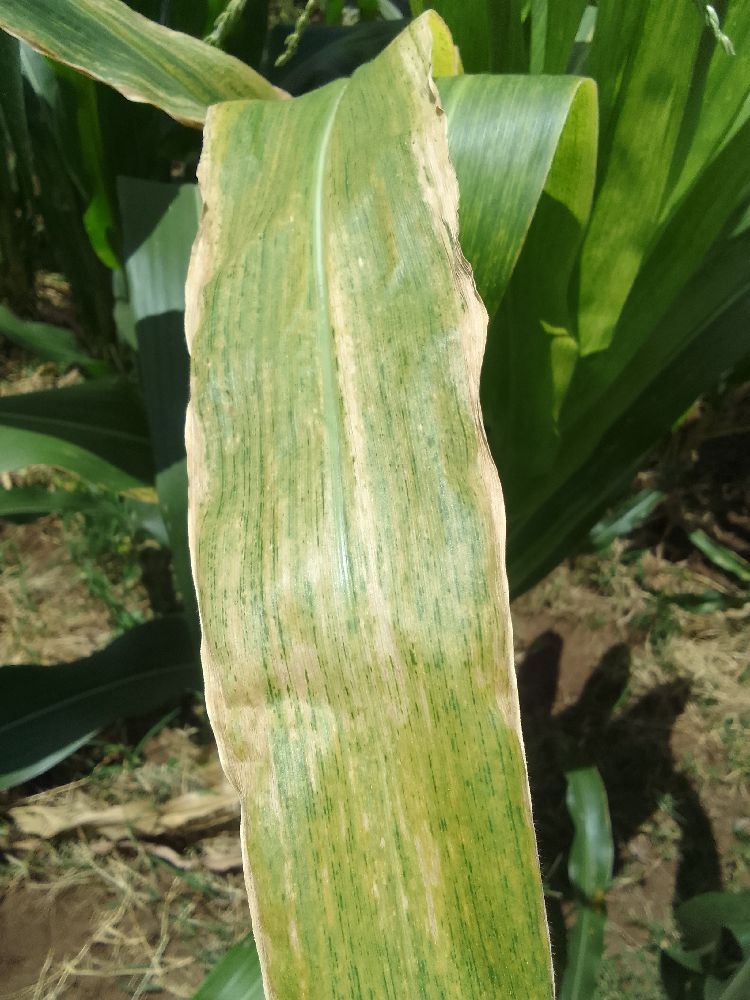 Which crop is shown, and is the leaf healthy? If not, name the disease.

maize, maize lethal necrosis
